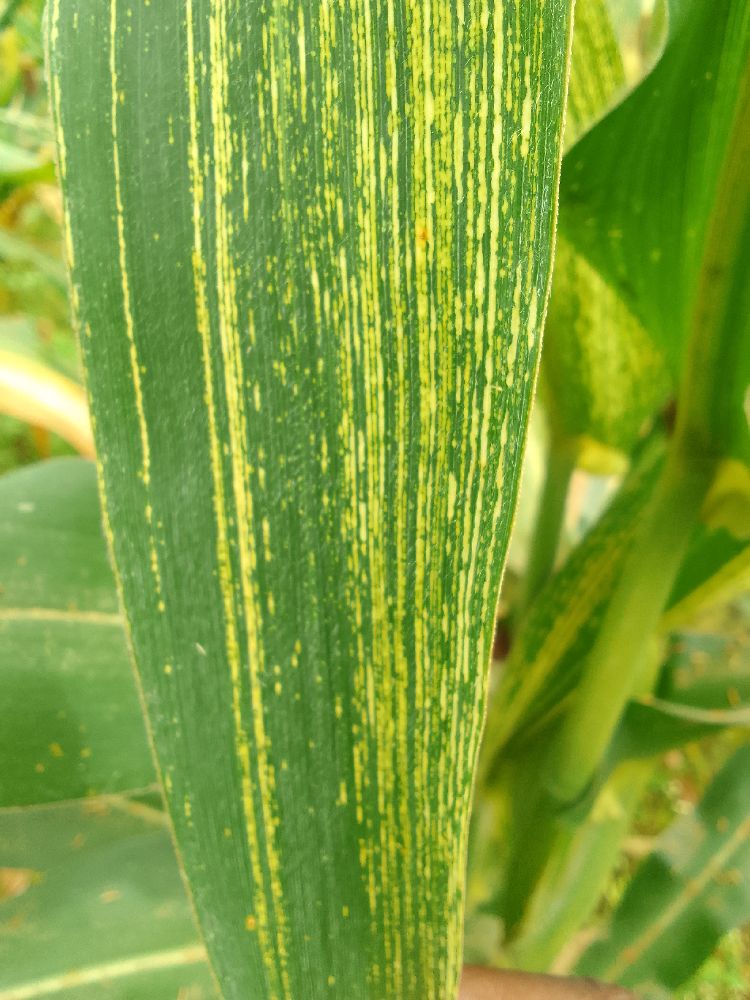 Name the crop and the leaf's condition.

maize, maize streak virus
